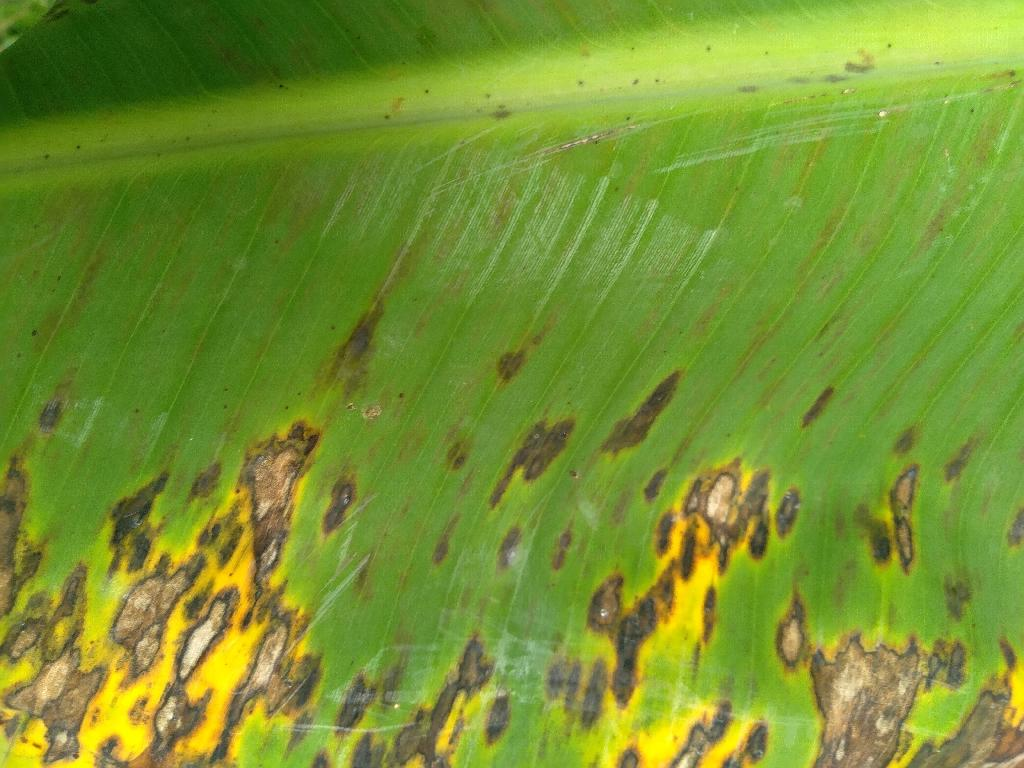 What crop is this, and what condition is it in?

banana, black sigatoka
